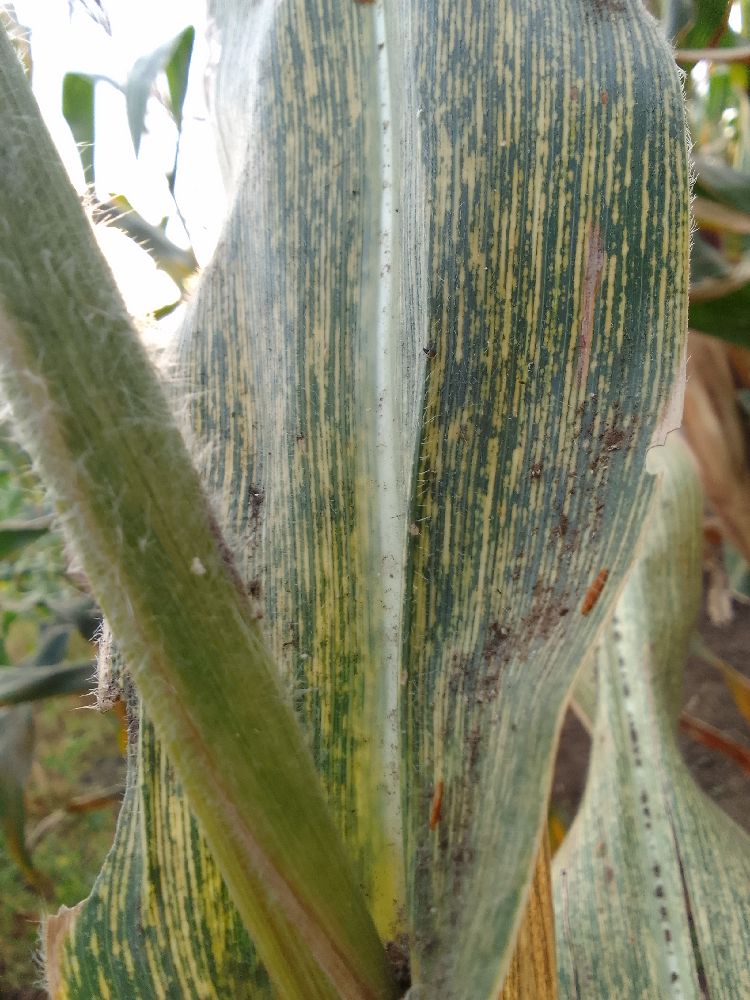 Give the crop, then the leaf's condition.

maize, maize streak virus
